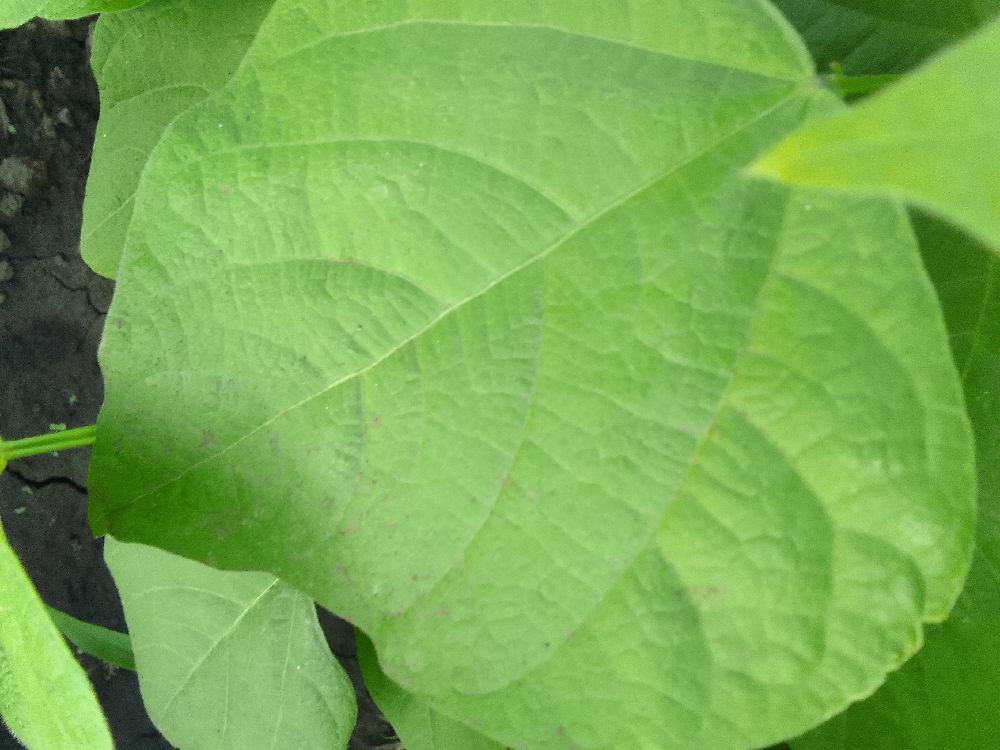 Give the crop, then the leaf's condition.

common bean, healthy
